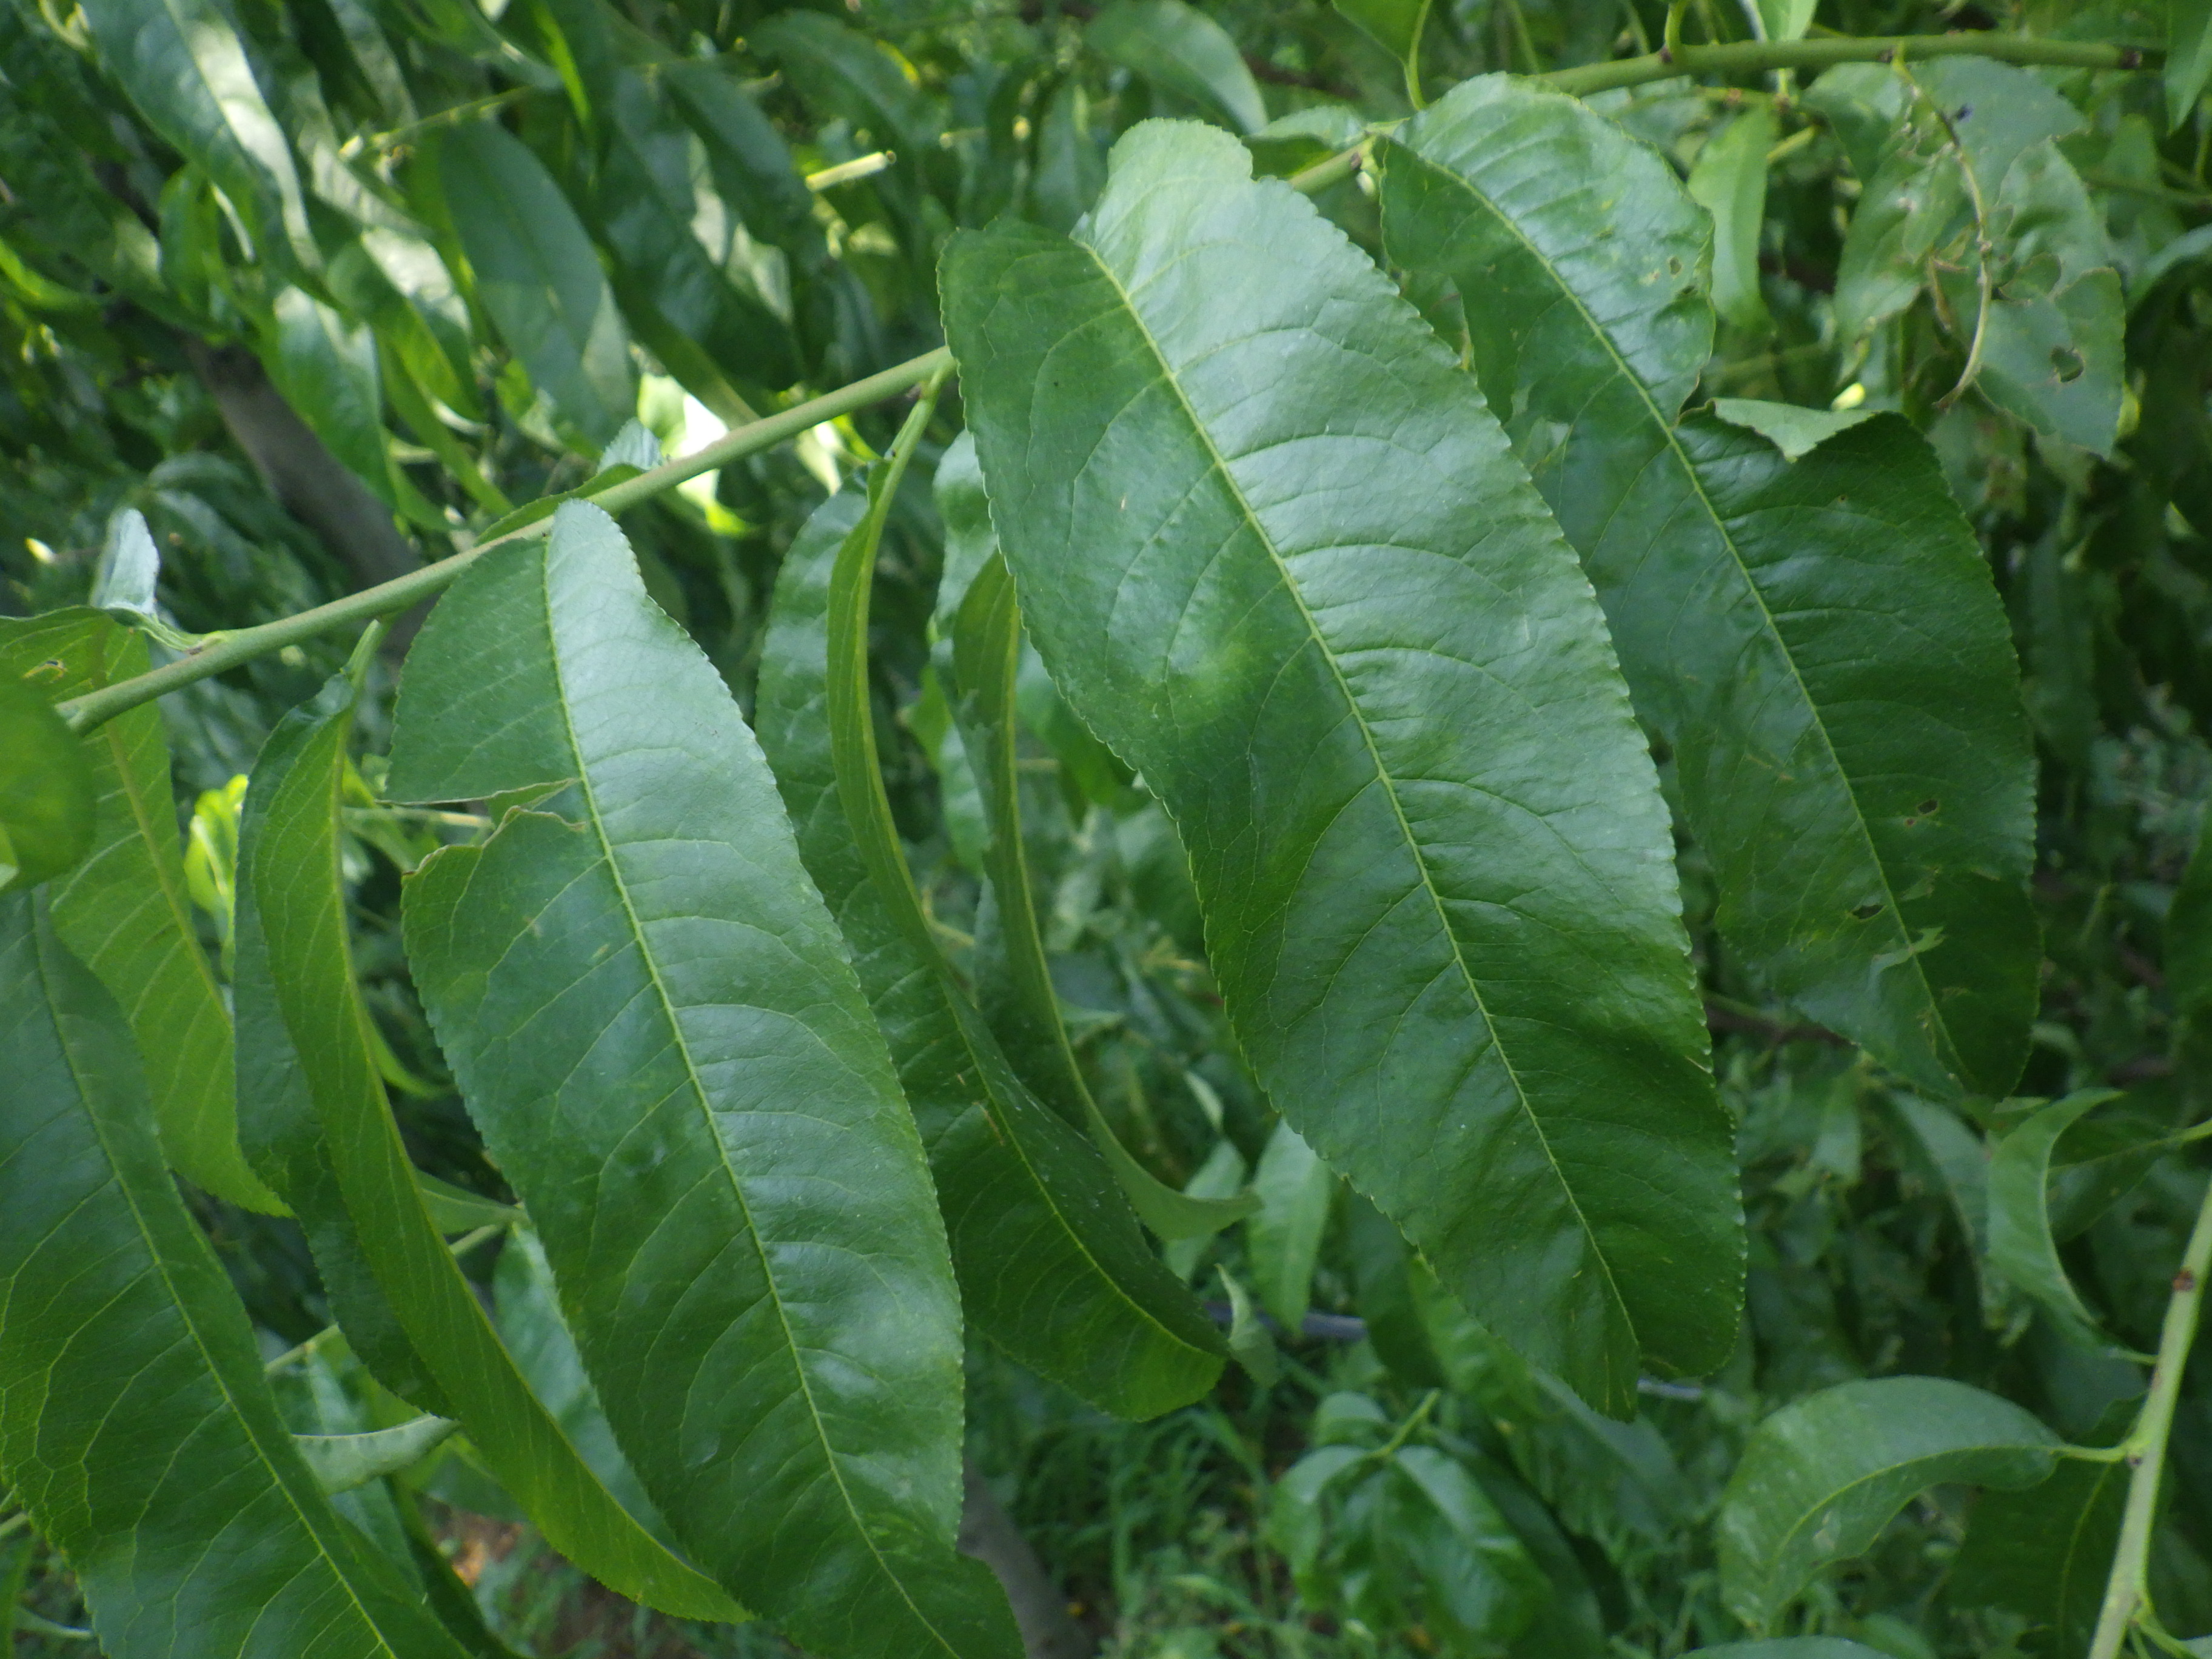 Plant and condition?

peach, mechanical damage
